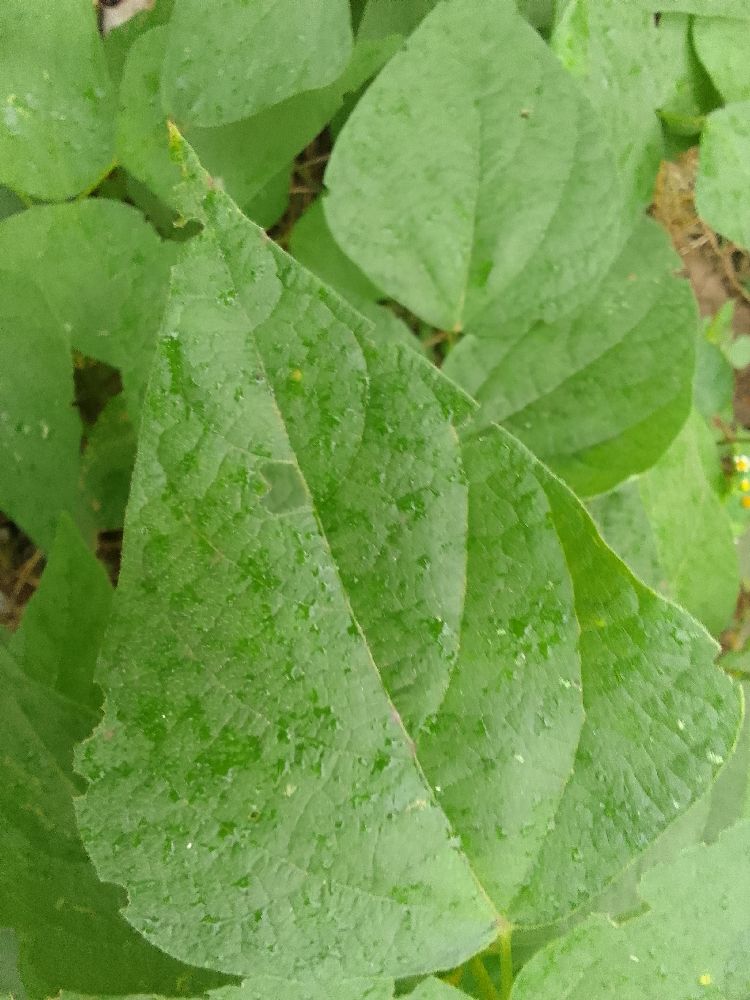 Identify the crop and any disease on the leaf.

common bean, healthy
